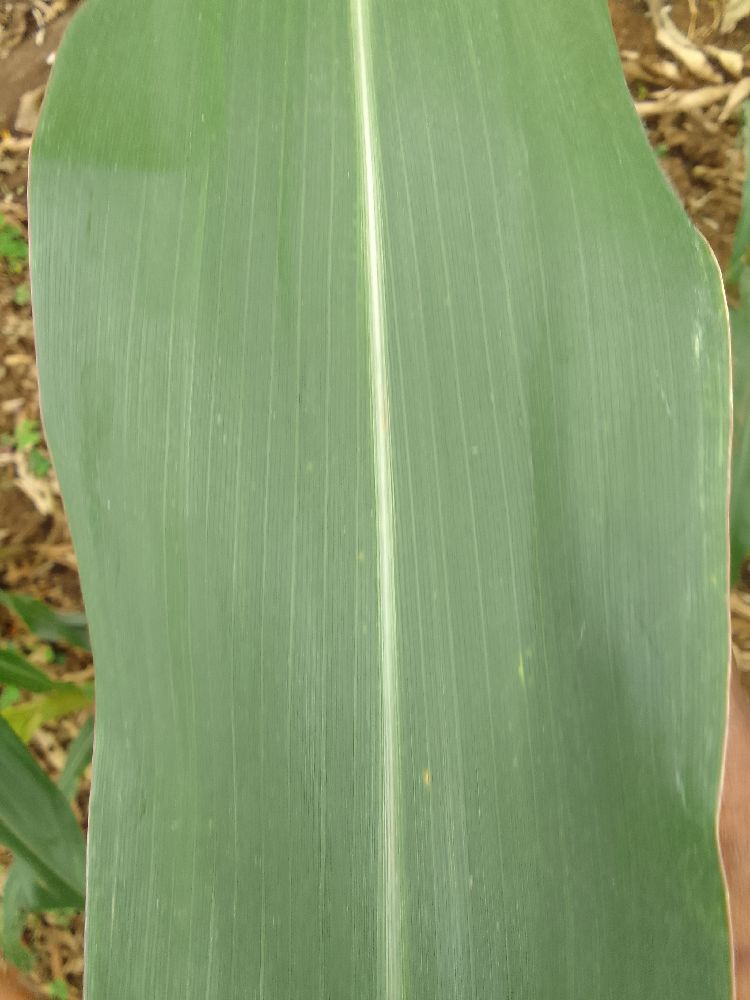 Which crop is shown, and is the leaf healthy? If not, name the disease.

maize, healthy
